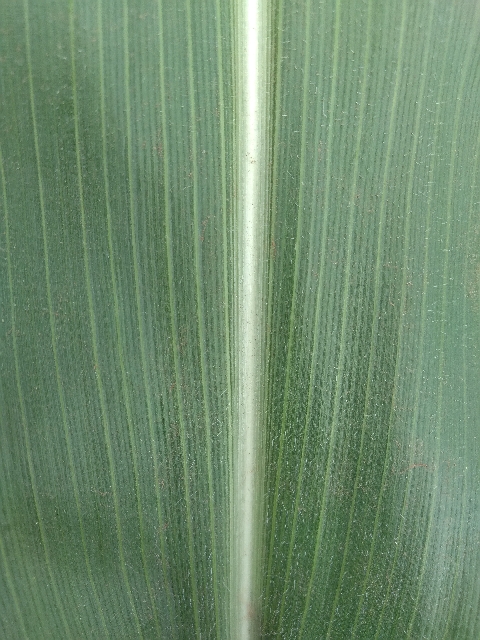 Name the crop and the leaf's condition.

maize, healthy
